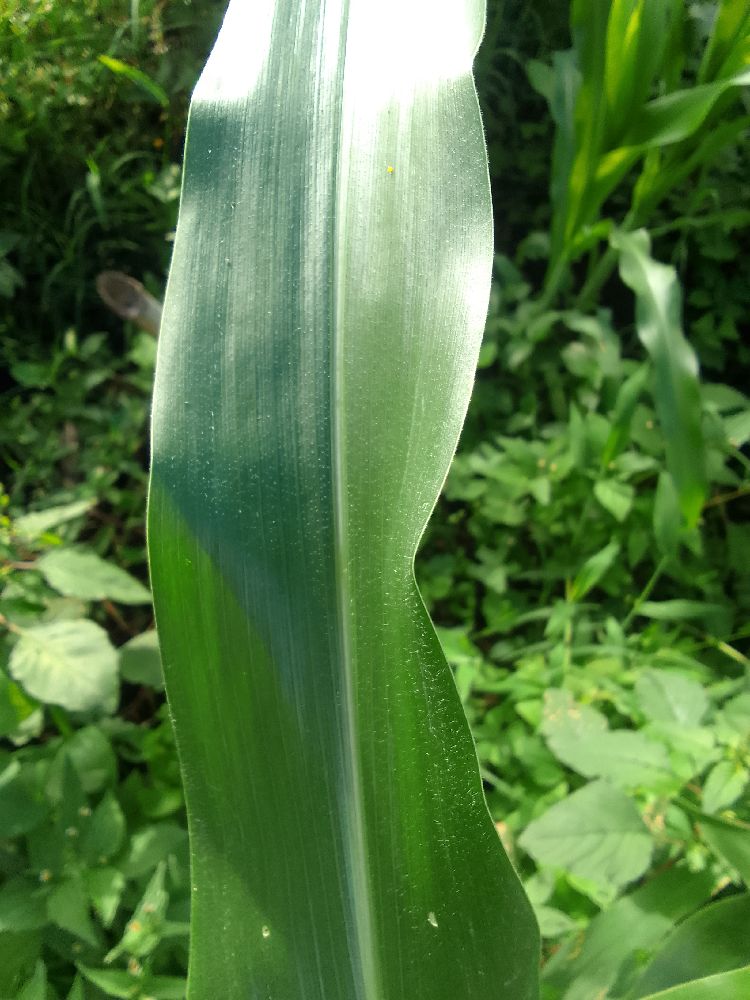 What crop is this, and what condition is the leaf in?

maize, healthy
